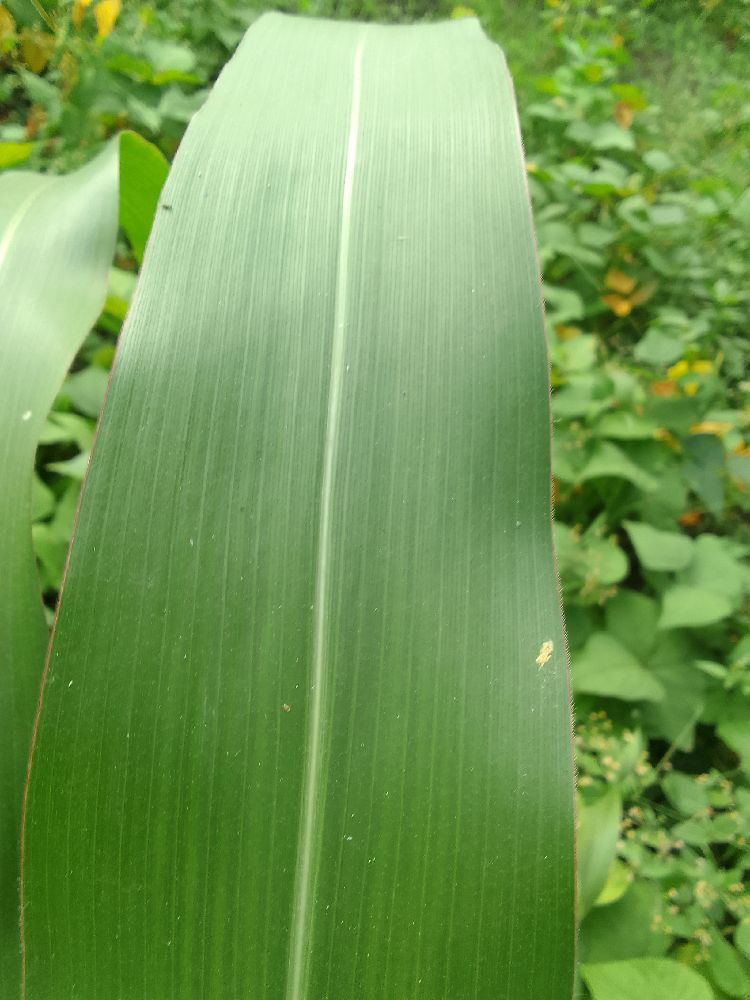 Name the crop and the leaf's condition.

maize, healthy
